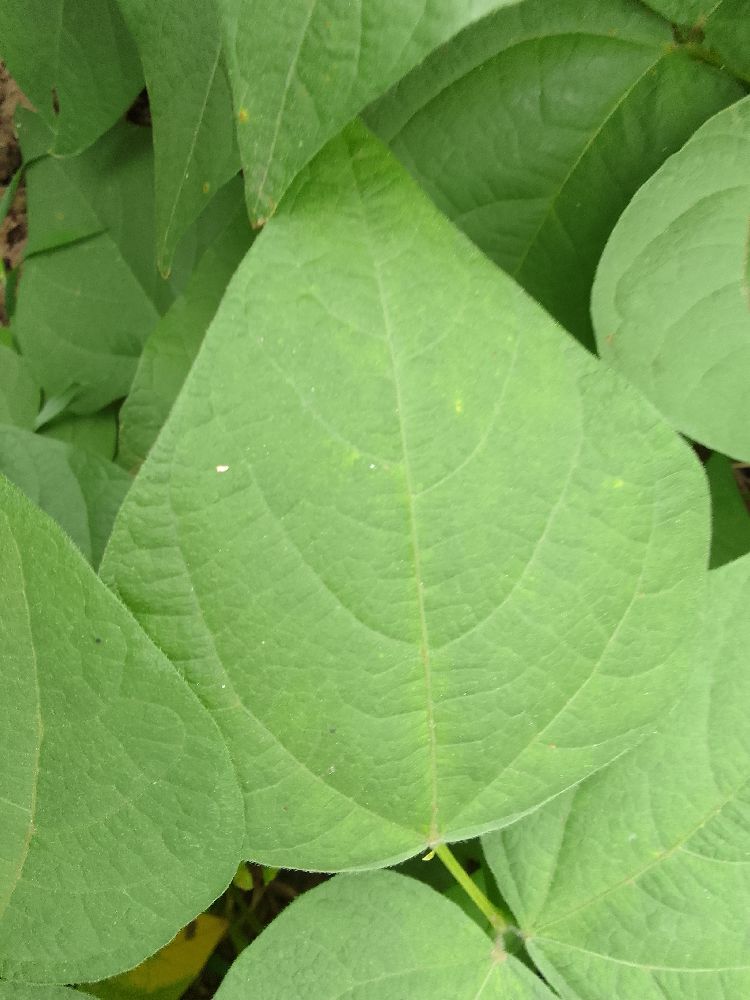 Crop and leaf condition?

common bean, healthy
